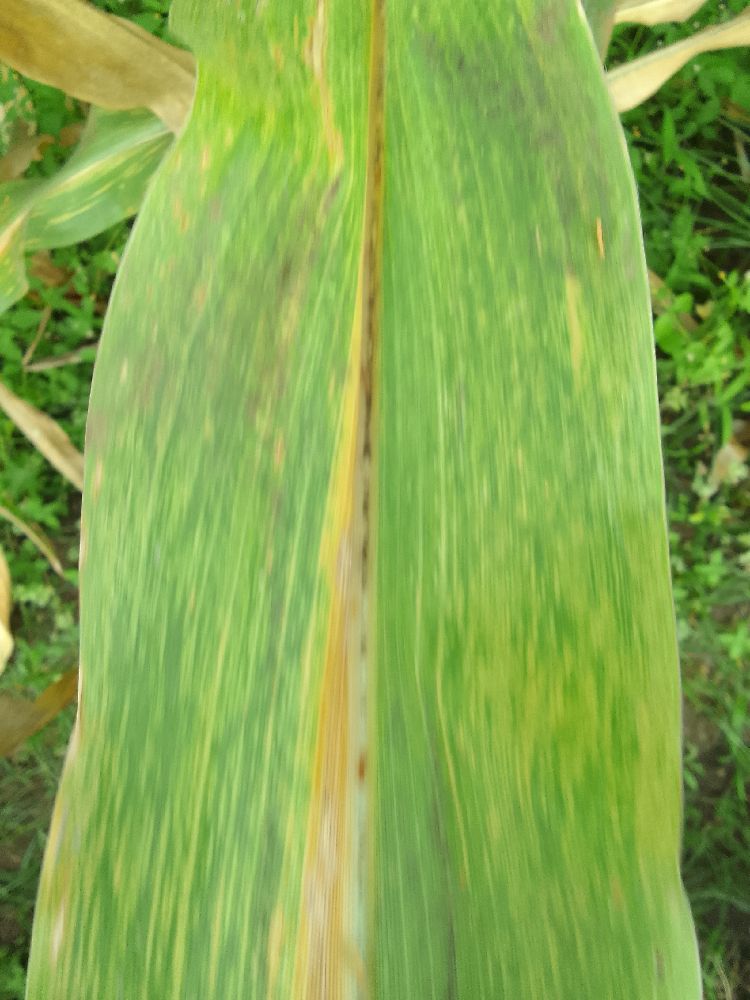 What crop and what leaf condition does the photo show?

maize, maize lethal necrosis
